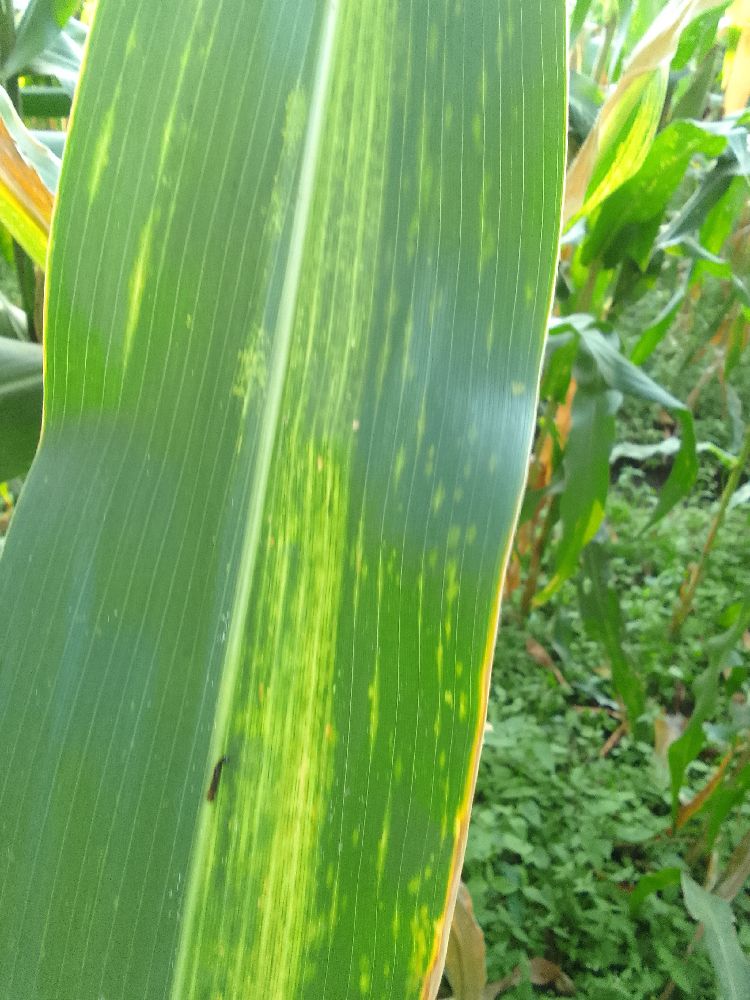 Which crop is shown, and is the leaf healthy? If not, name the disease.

maize, maize lethal necrosis
